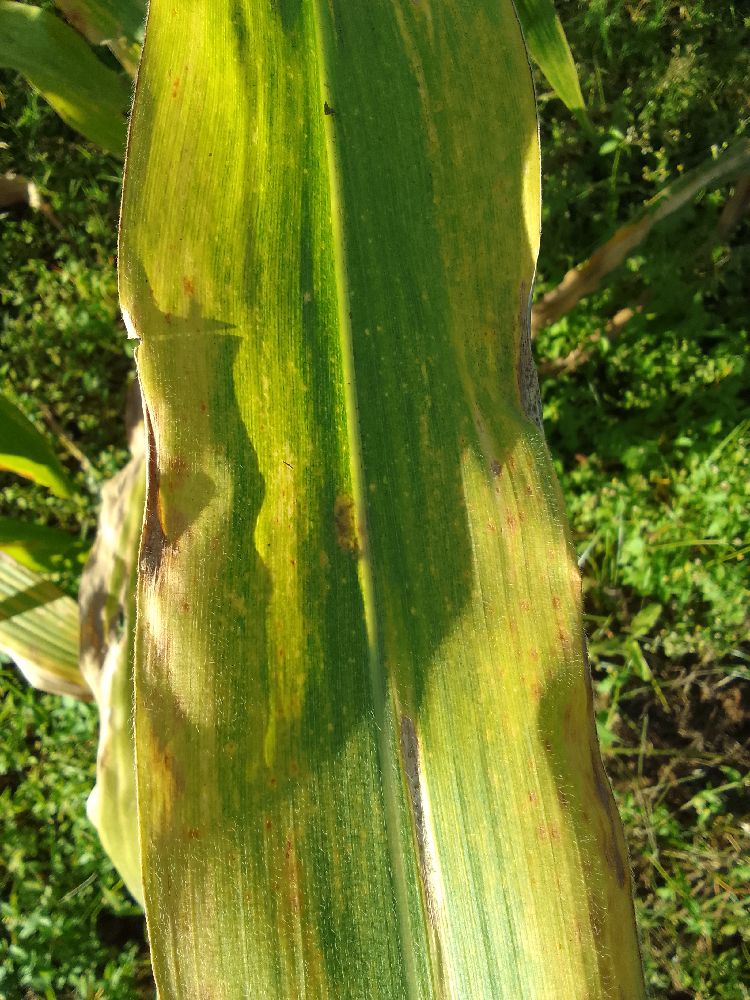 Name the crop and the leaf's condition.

maize, maize lethal necrosis
